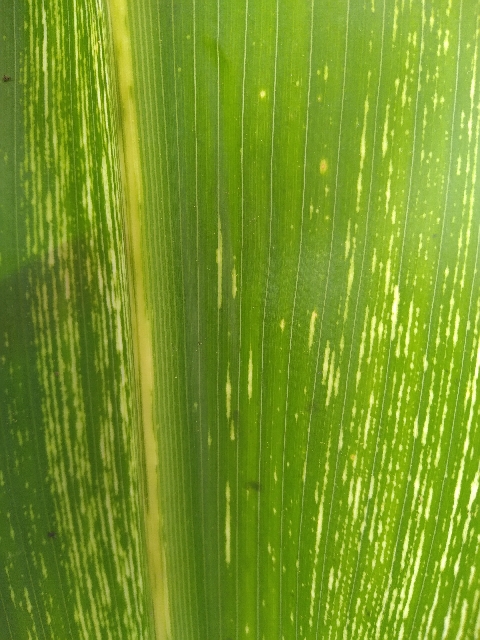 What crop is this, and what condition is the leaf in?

maize, maize streak virus
